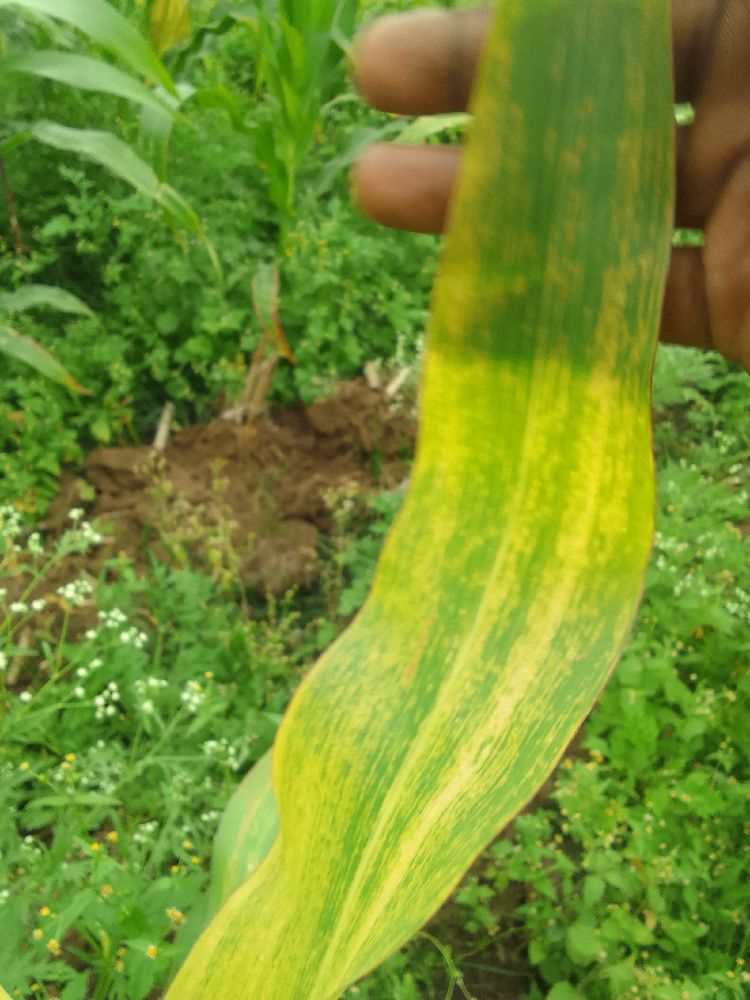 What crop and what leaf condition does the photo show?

maize, maize lethal necrosis
